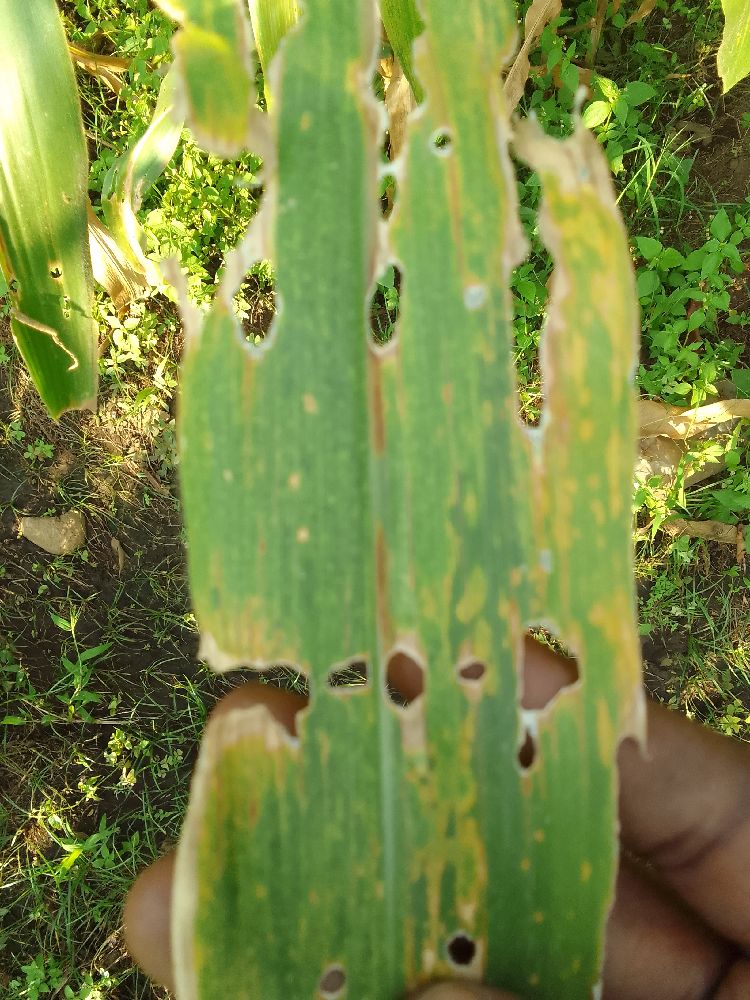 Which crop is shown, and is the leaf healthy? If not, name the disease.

maize, maize lethal necrosis
